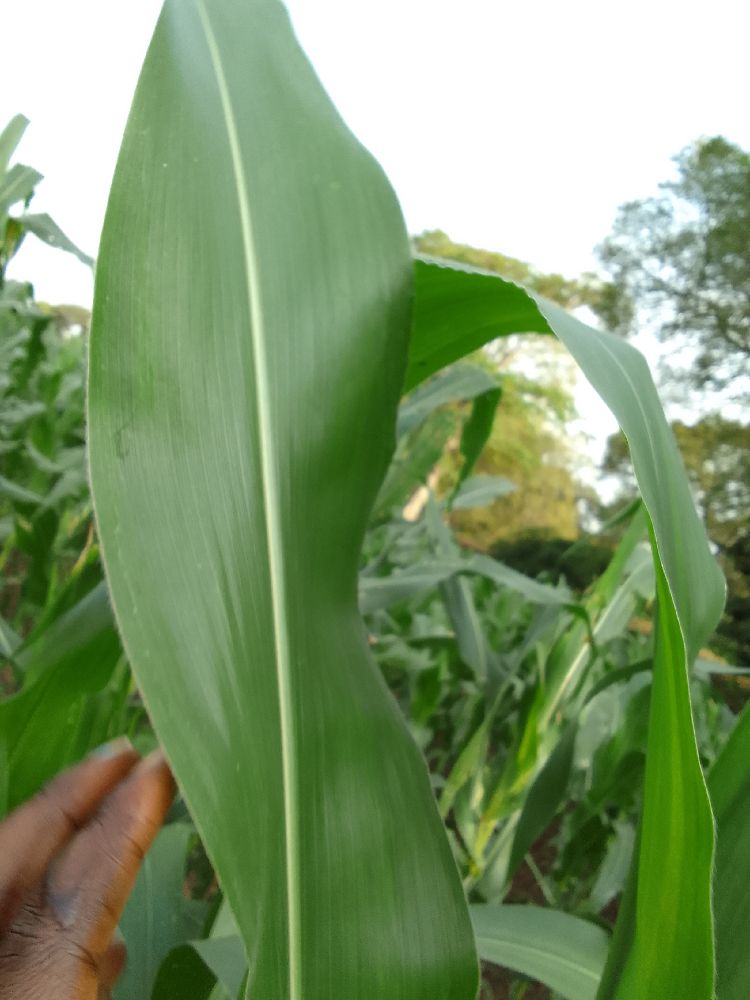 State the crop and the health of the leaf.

maize, healthy
